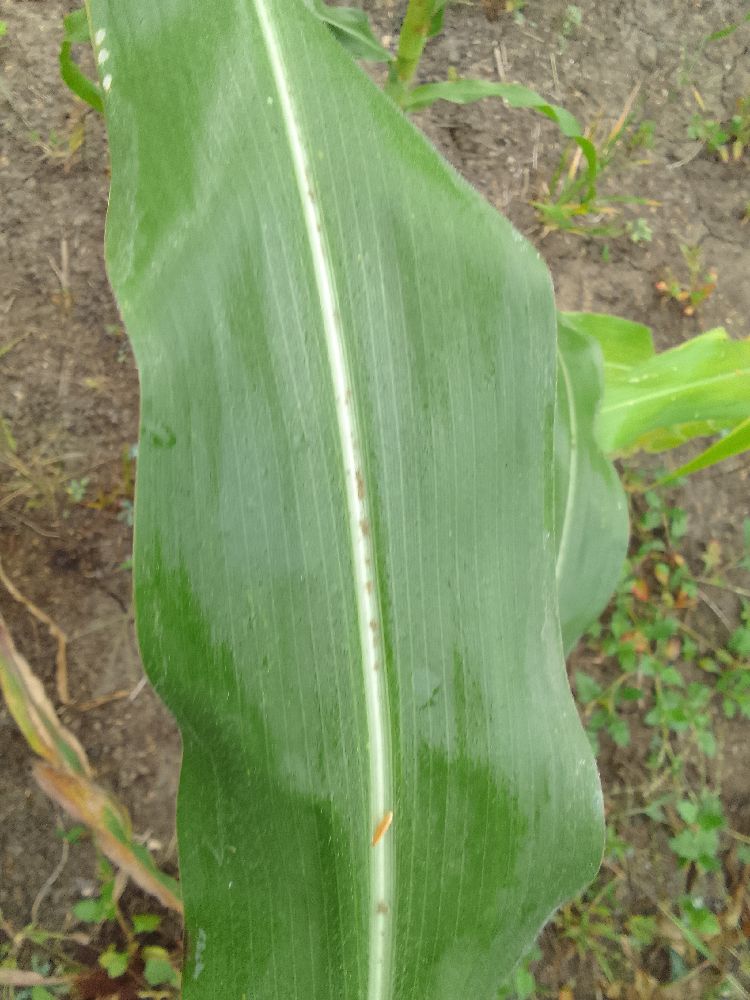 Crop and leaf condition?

maize, healthy
